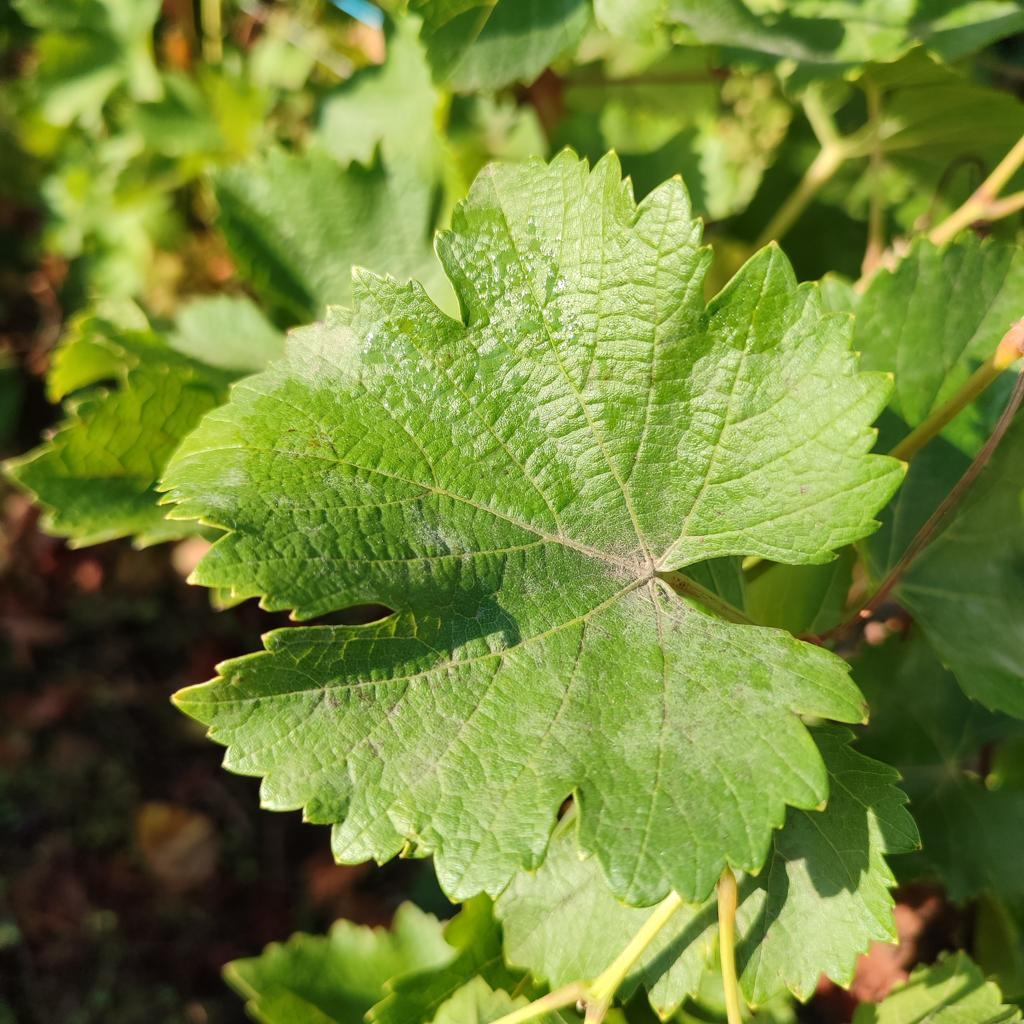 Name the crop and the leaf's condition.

grapevine, powdery mildew
